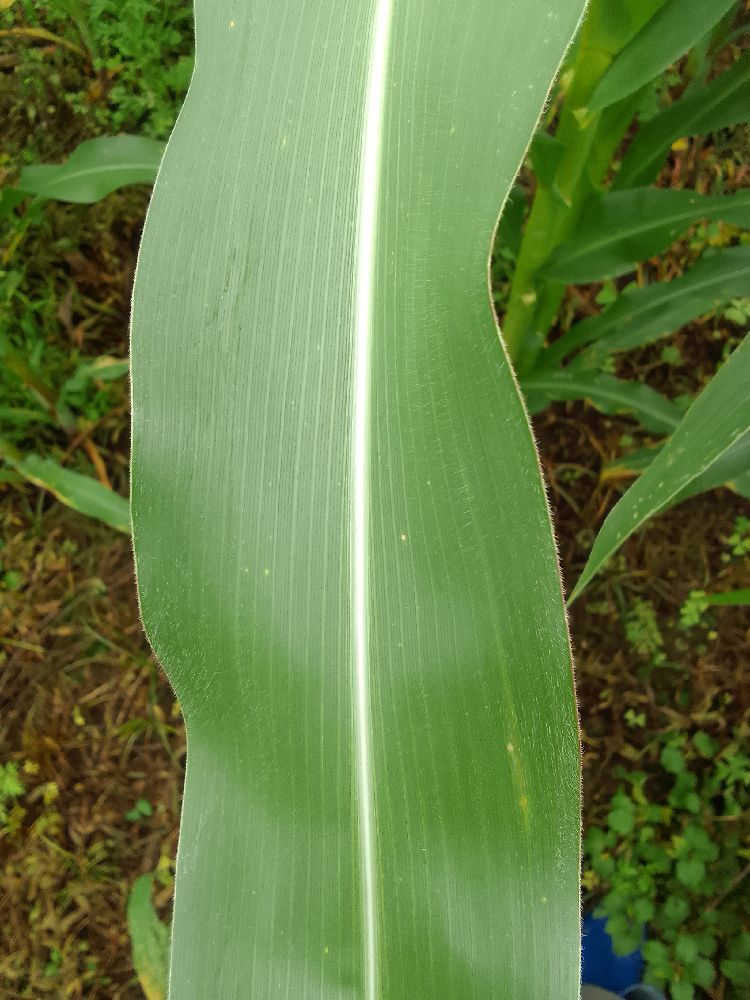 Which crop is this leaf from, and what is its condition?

maize, healthy
